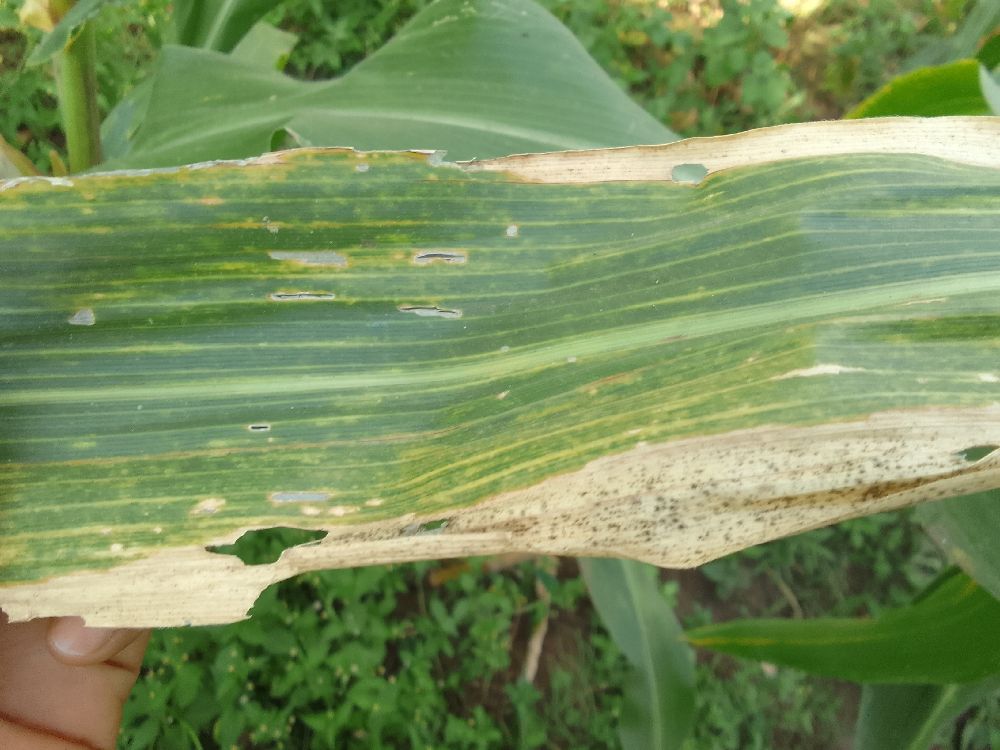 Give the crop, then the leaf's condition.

maize, maize lethal necrosis
